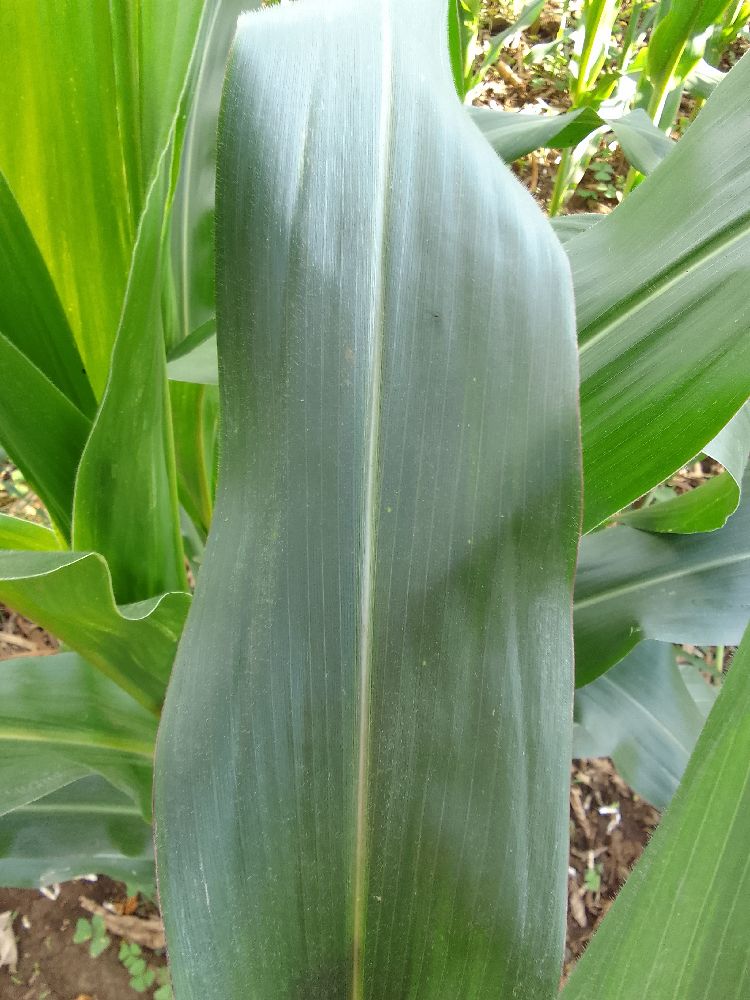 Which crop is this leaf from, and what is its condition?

maize, healthy
